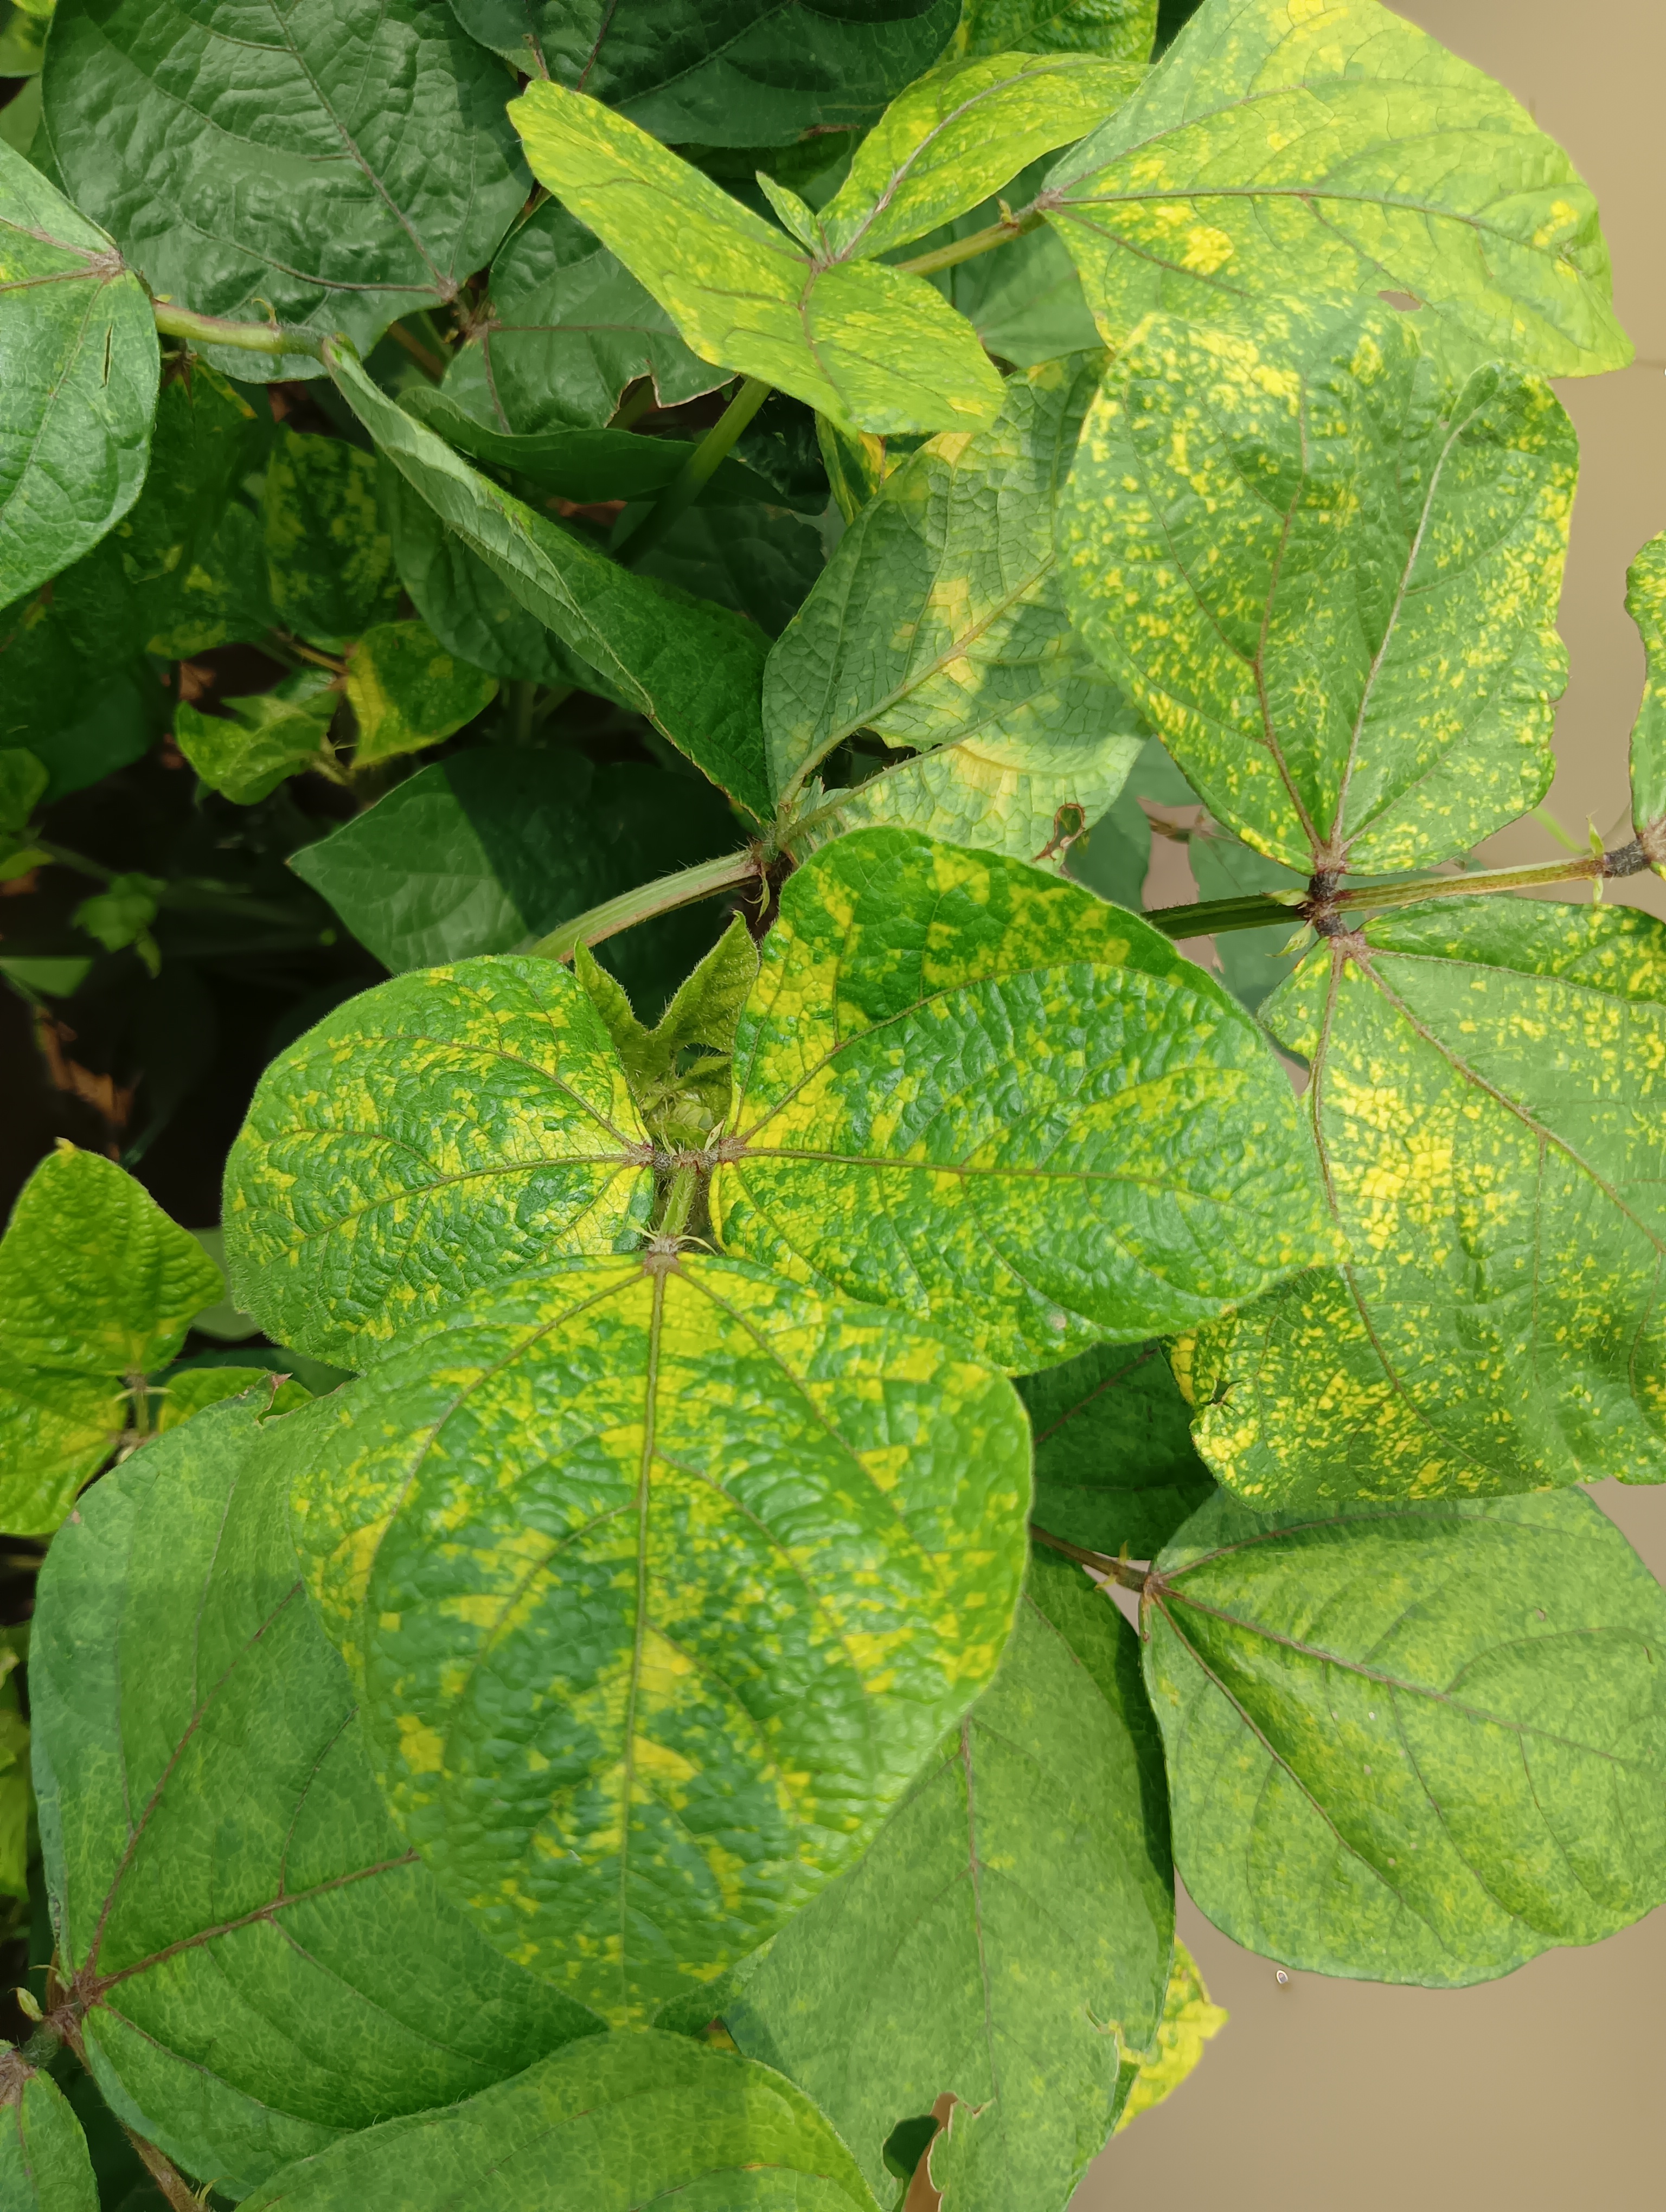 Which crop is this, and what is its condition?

mungbean, yellow mosaic
